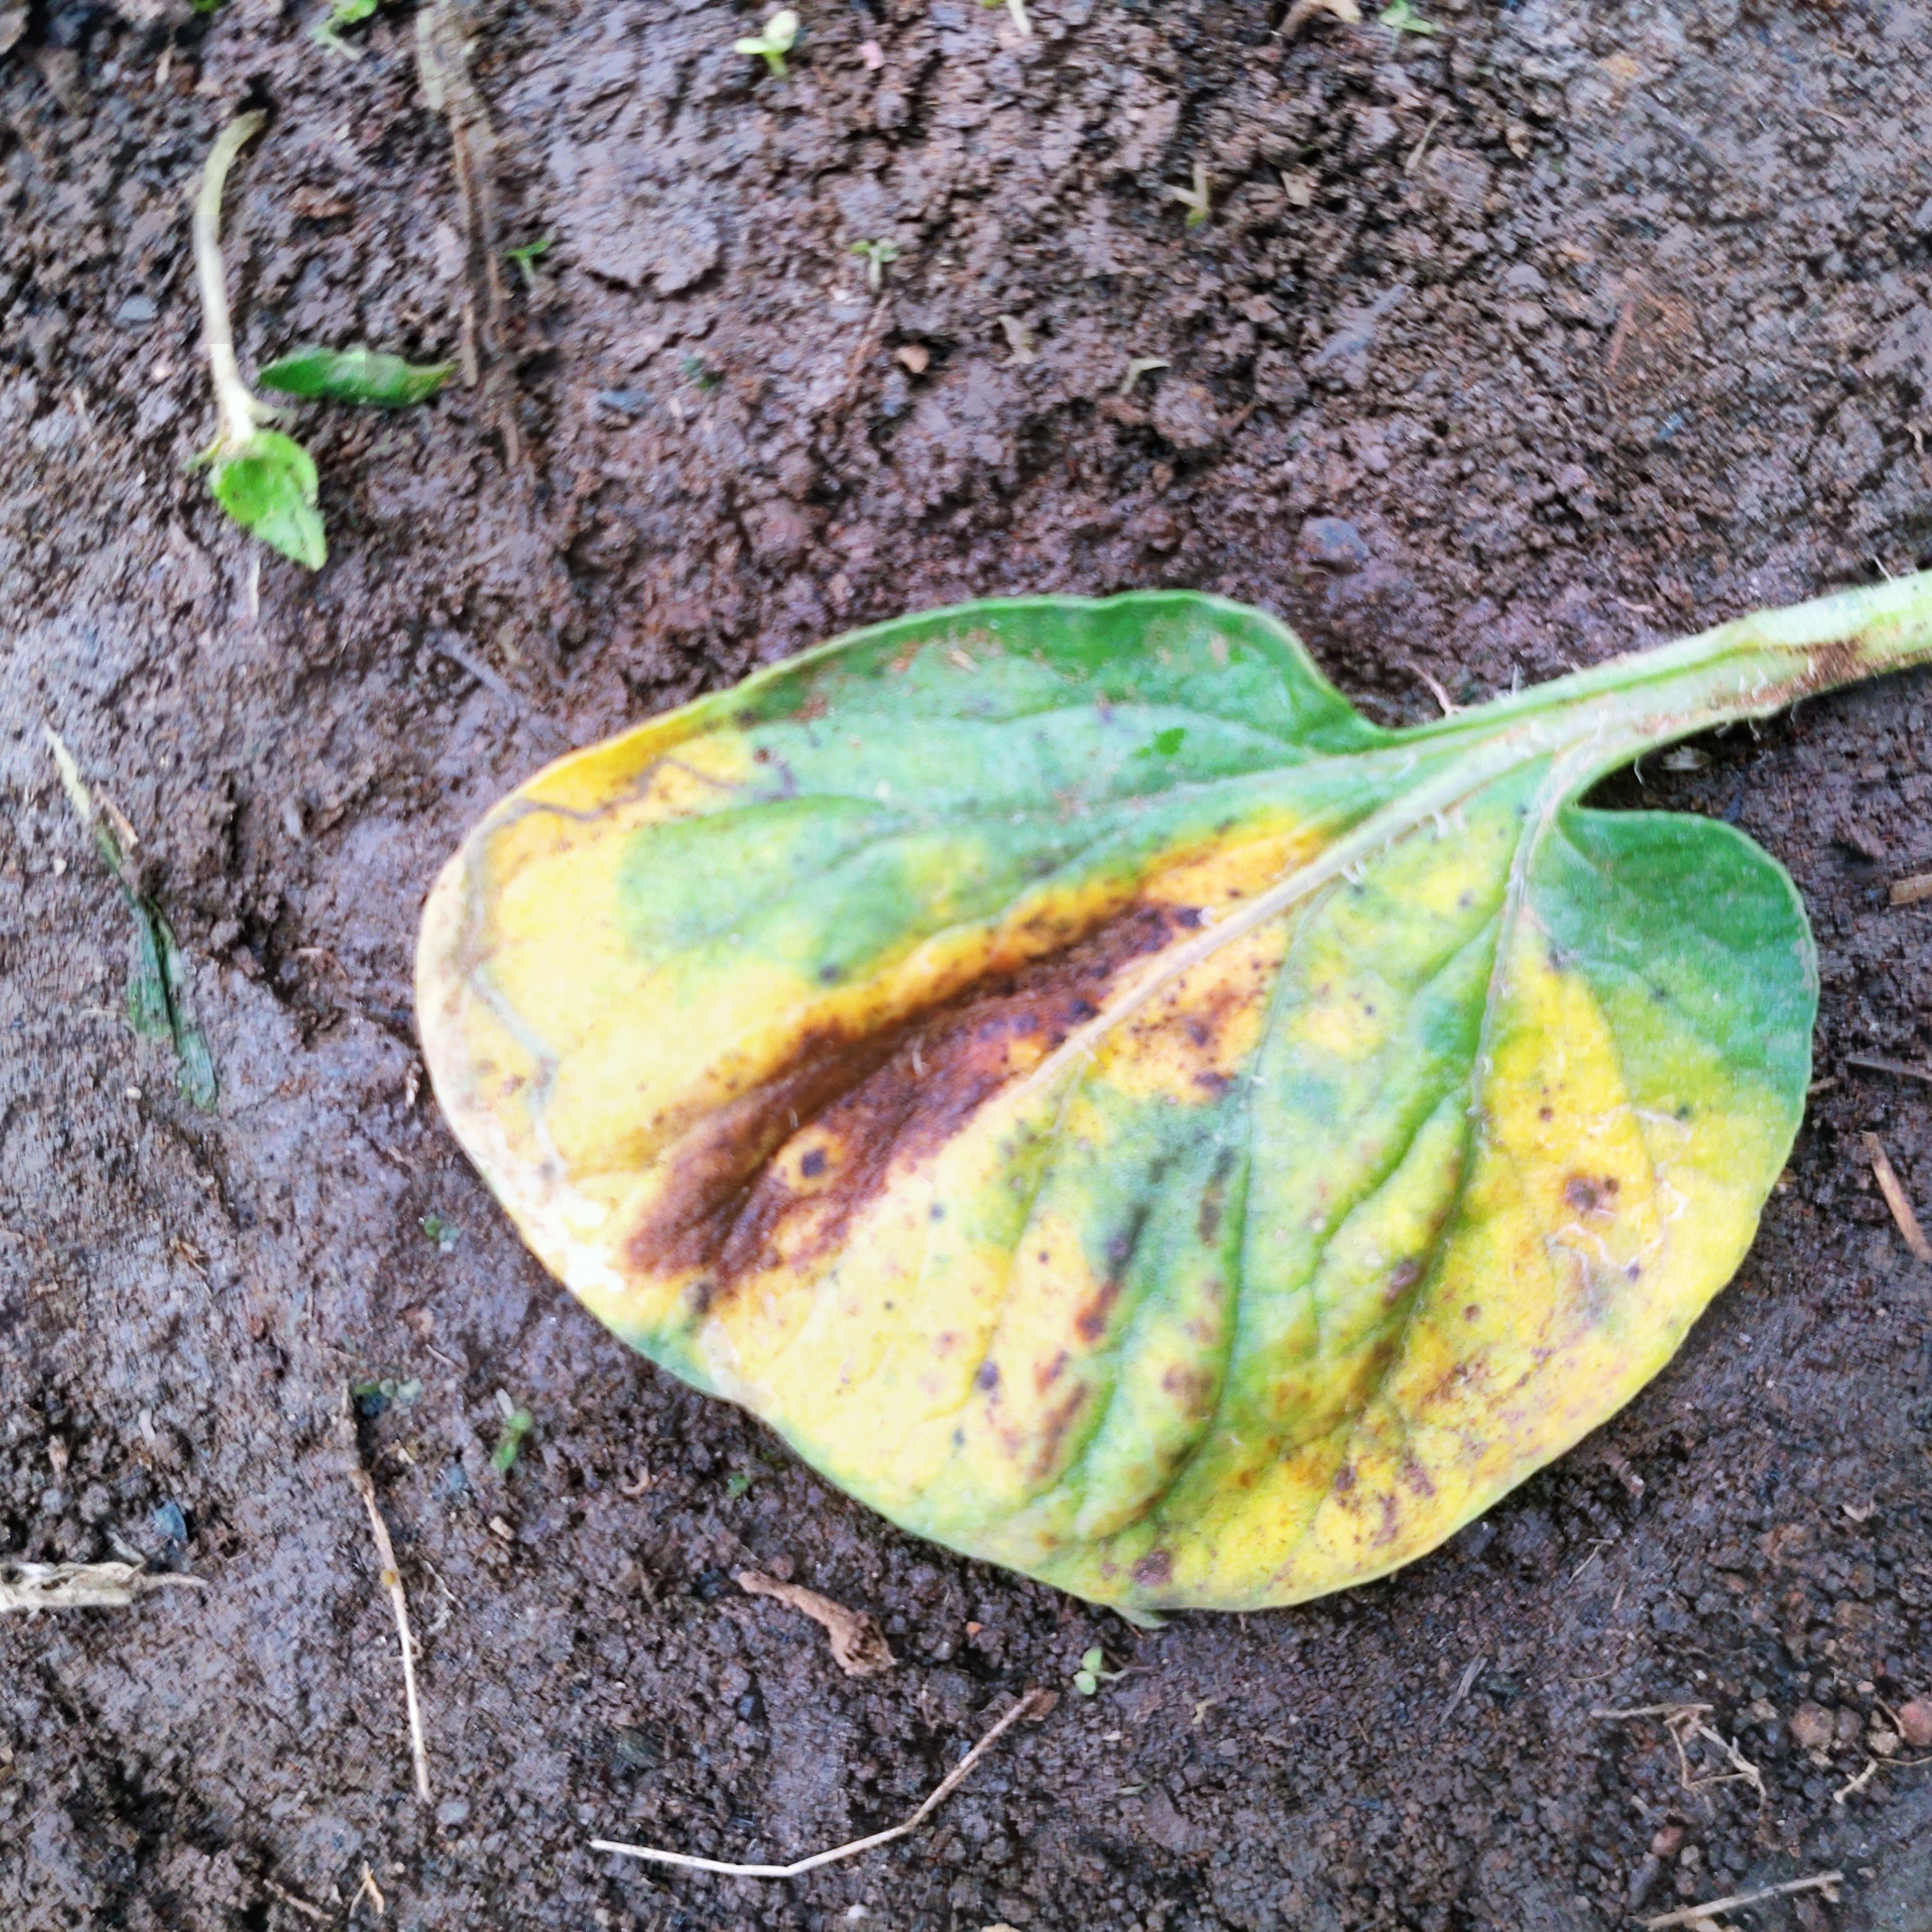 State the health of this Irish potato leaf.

late blight
